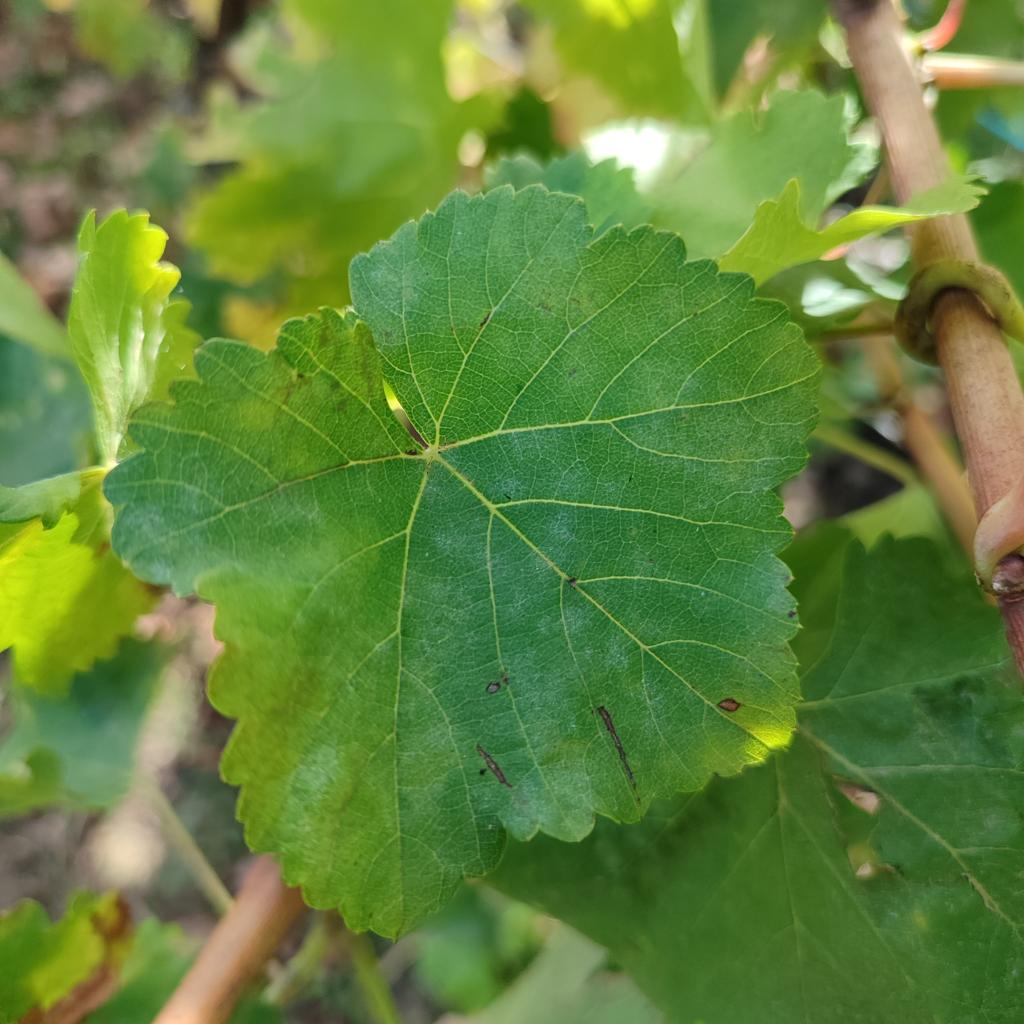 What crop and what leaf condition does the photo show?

grapevine, powdery mildew
